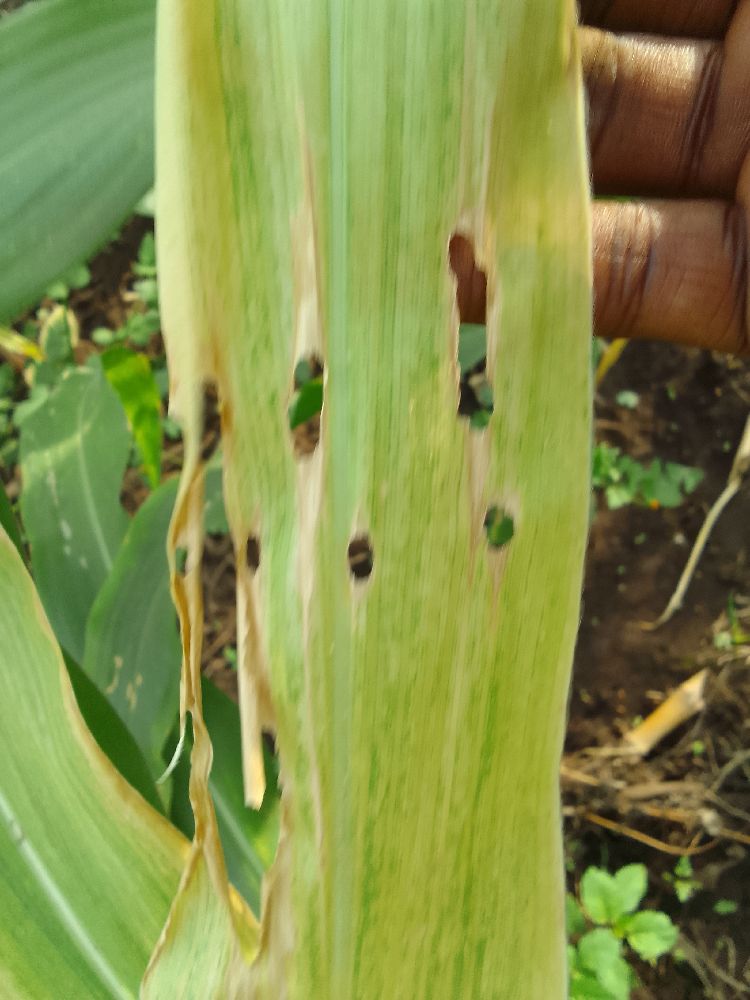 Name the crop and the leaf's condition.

maize, maize lethal necrosis
